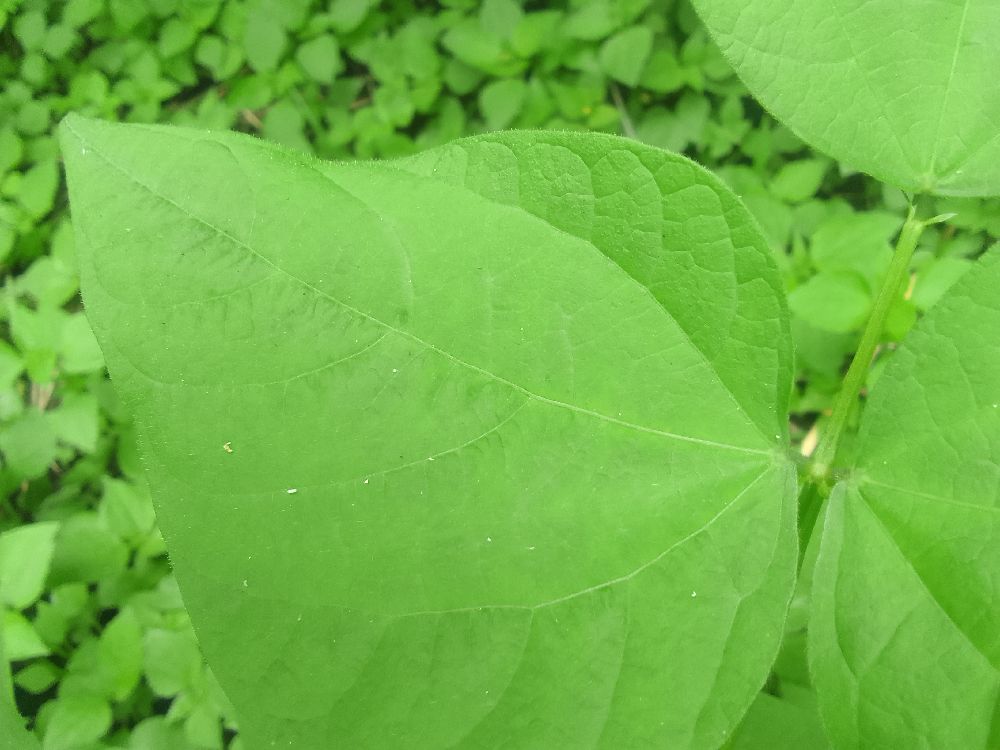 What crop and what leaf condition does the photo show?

common bean, healthy
